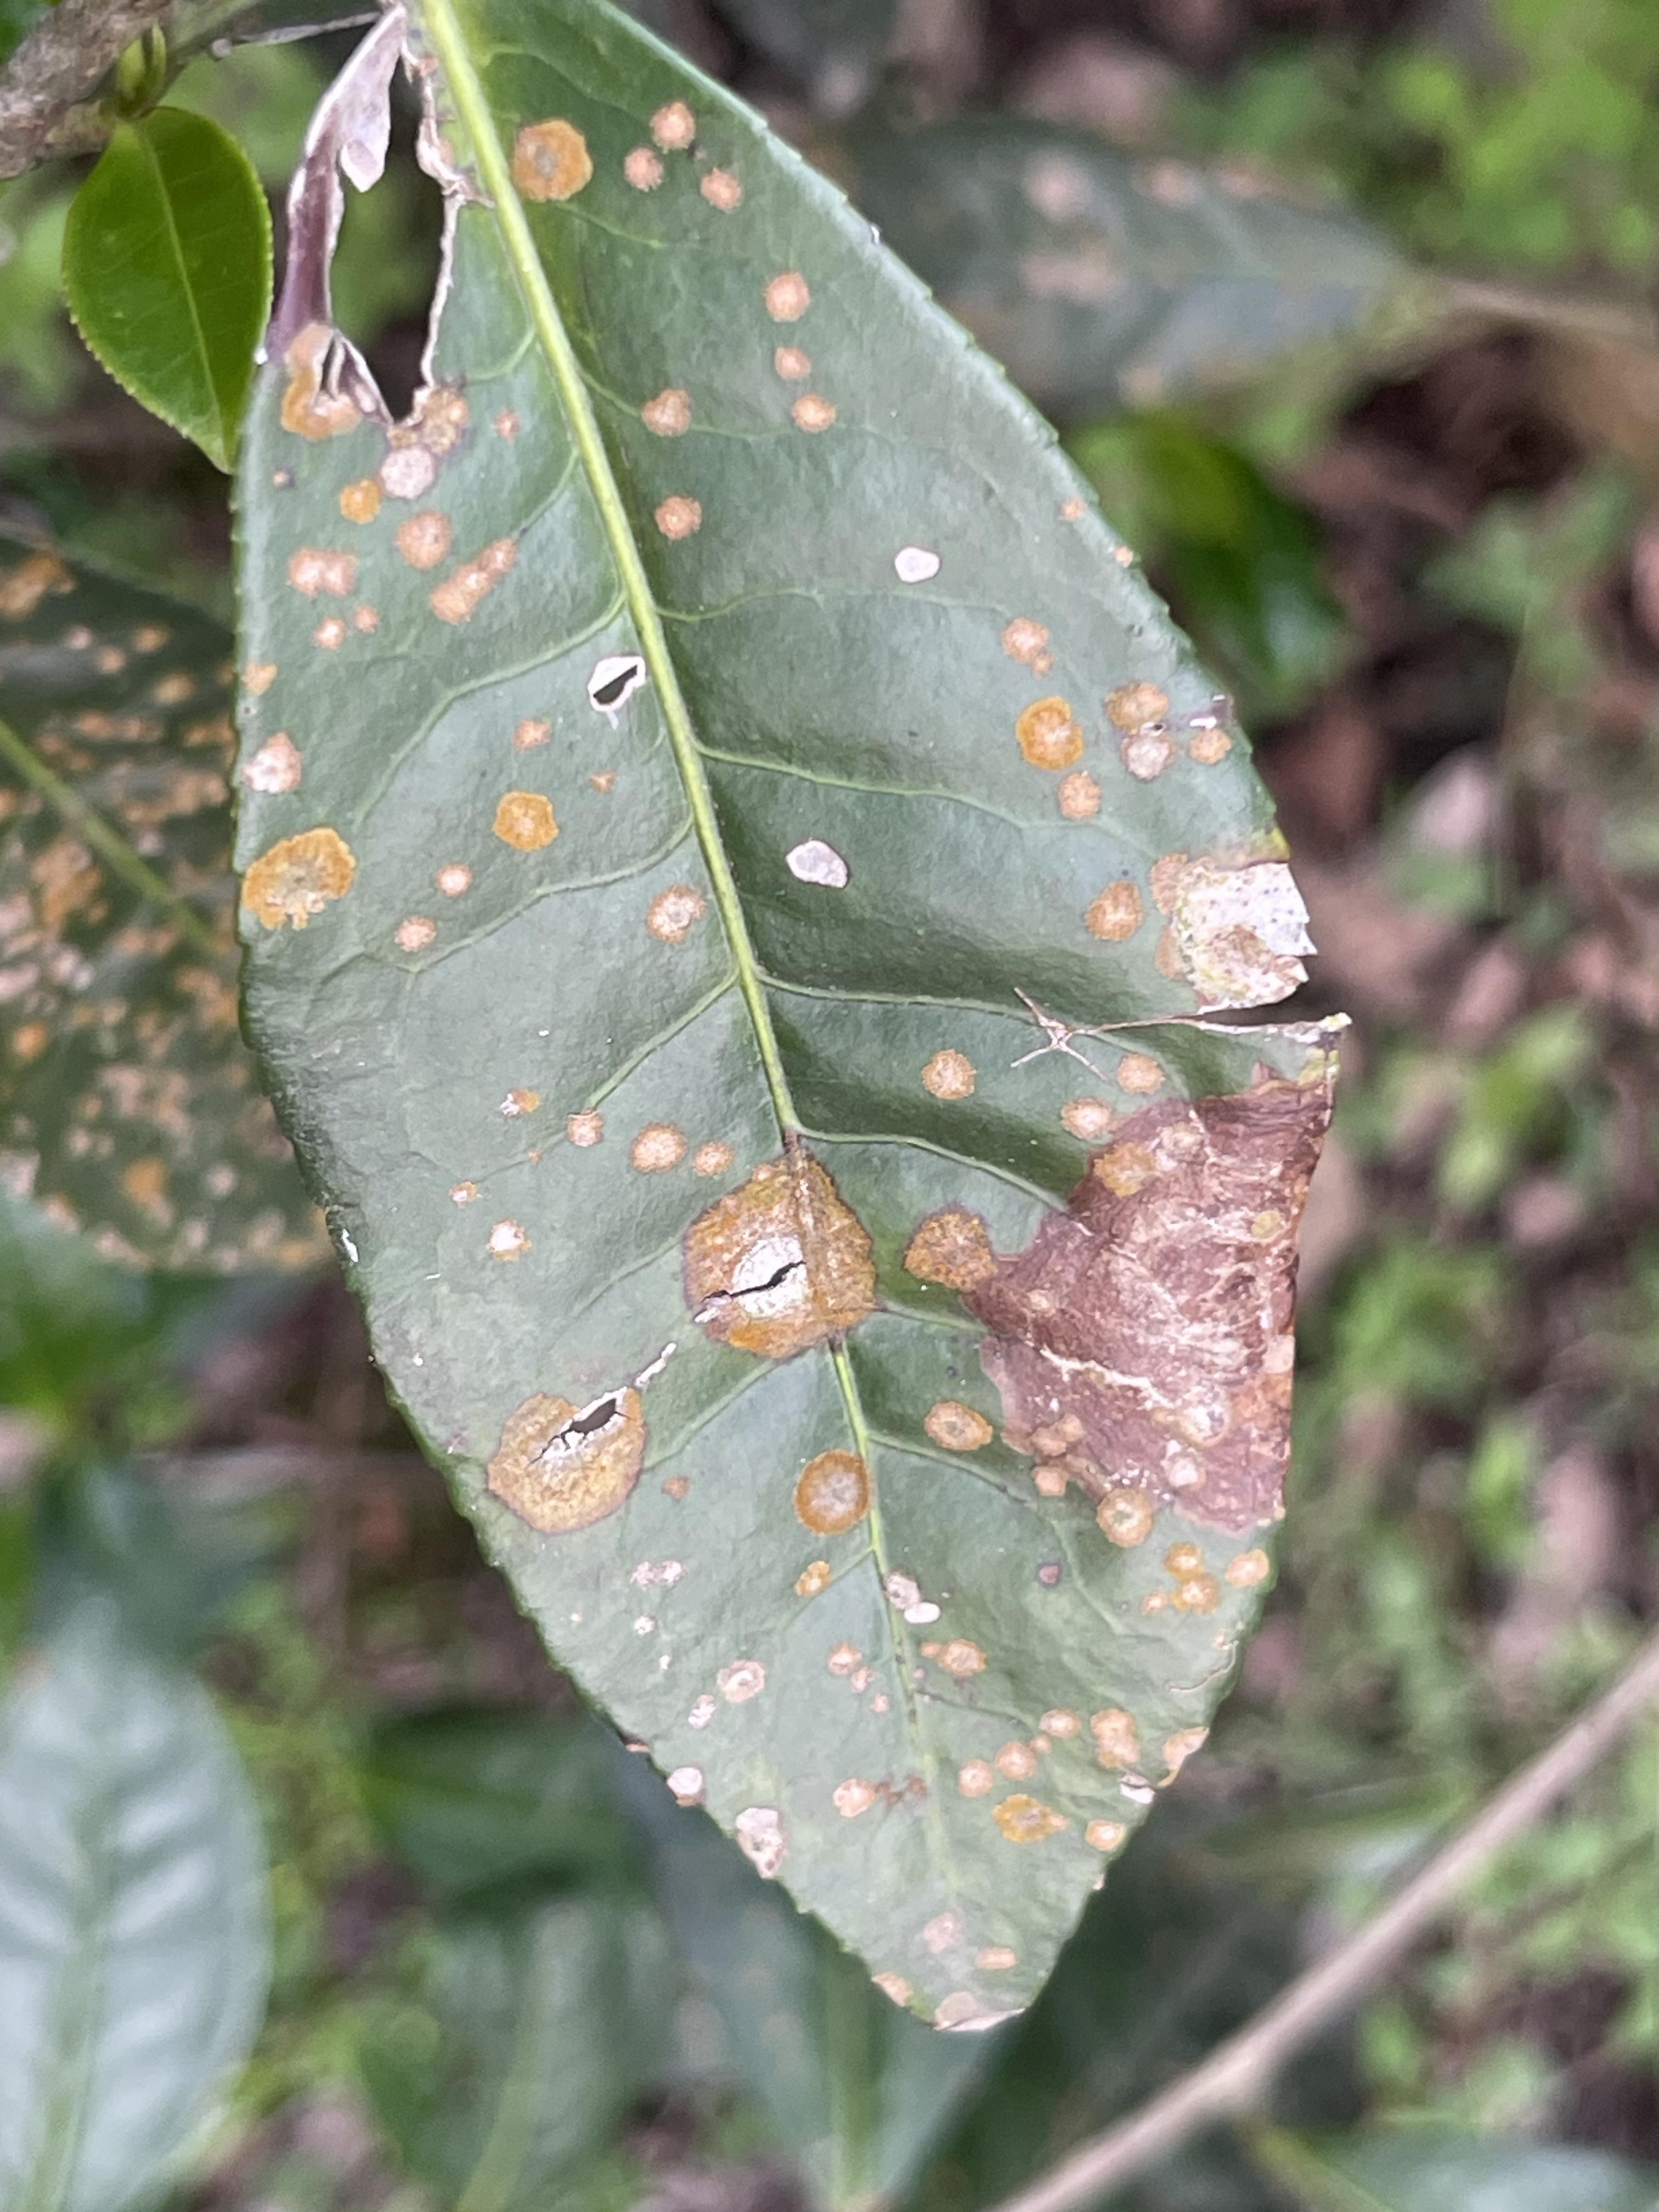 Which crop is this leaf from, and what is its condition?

tea, blight
